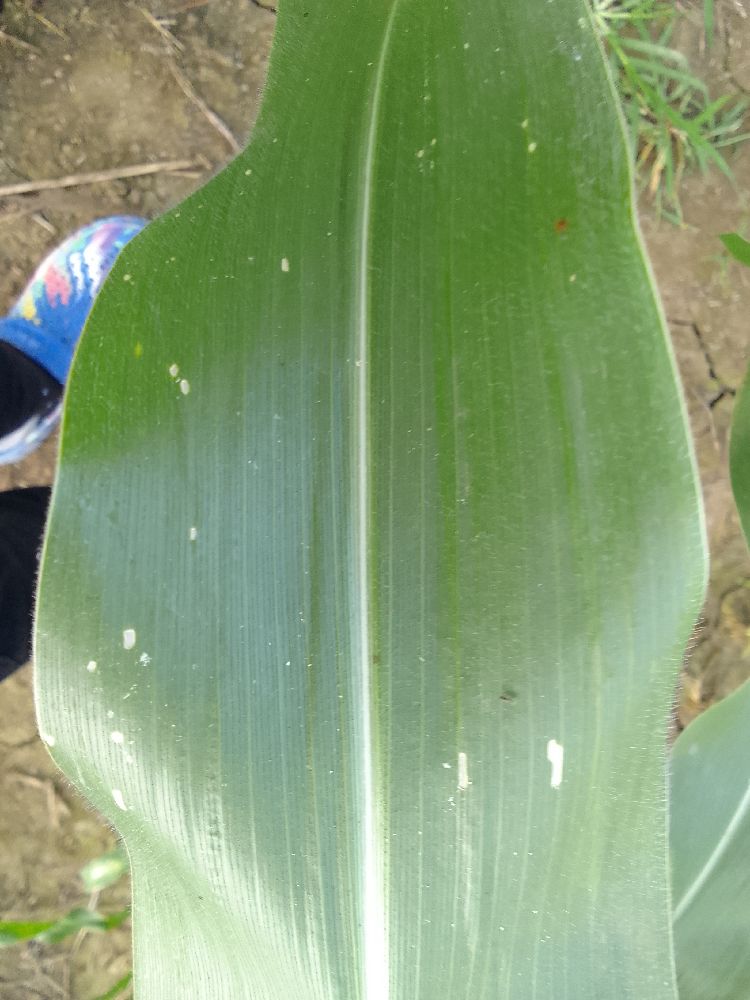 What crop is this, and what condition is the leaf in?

maize, healthy
